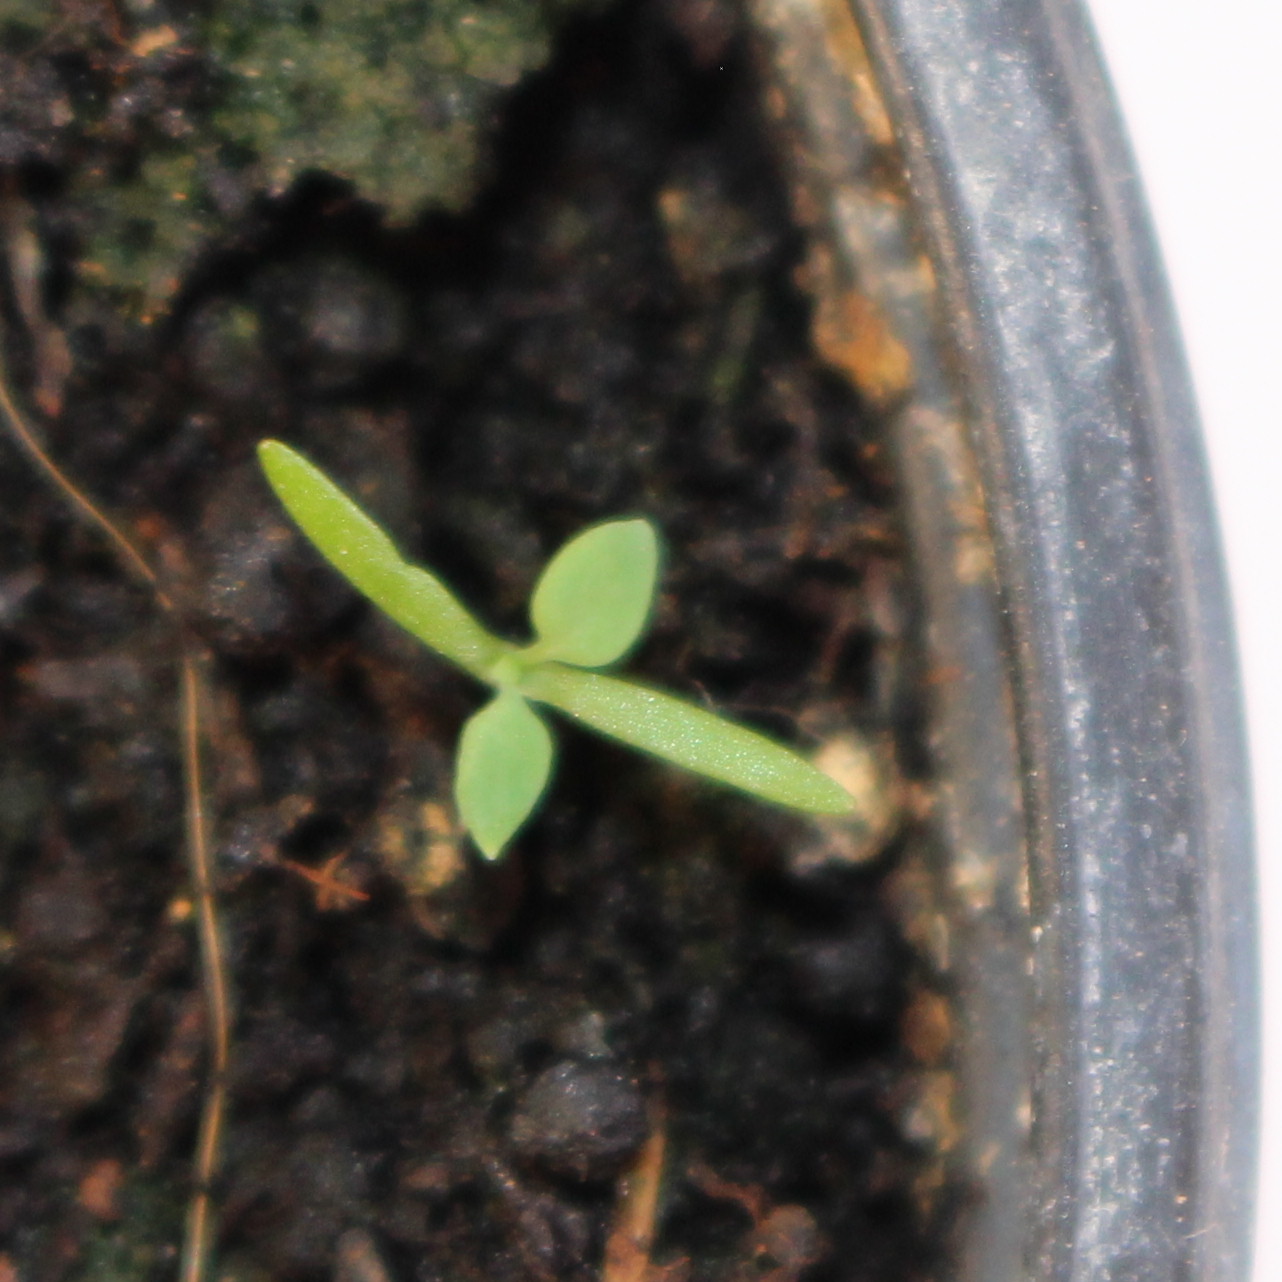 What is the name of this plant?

Papaver rhoeas
